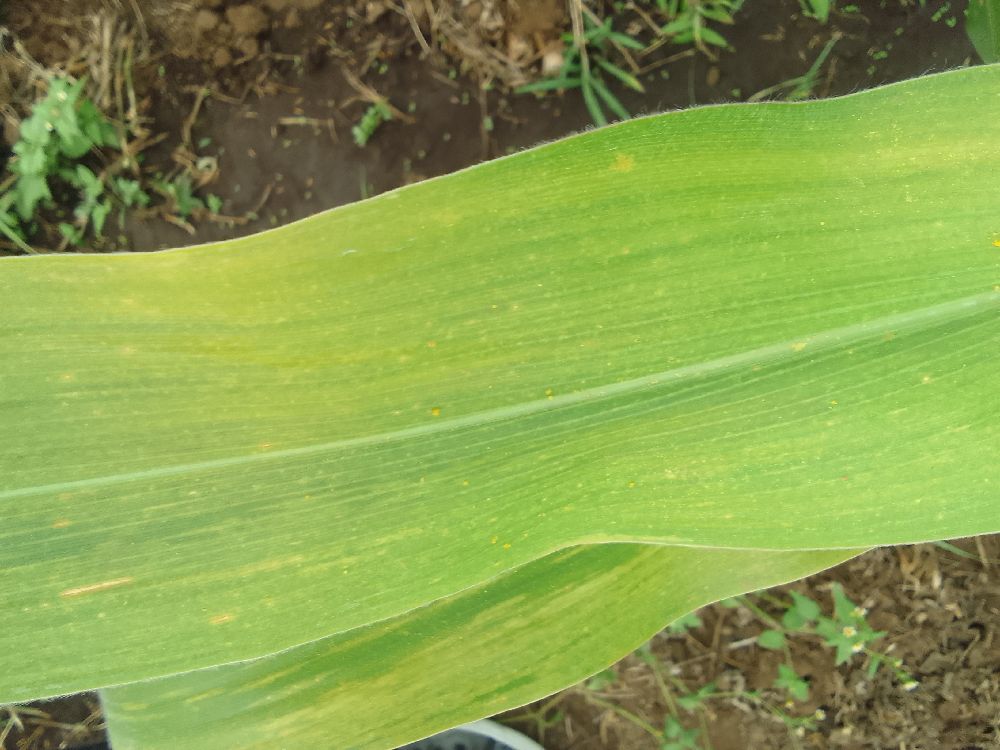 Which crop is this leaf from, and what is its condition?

maize, maize lethal necrosis
